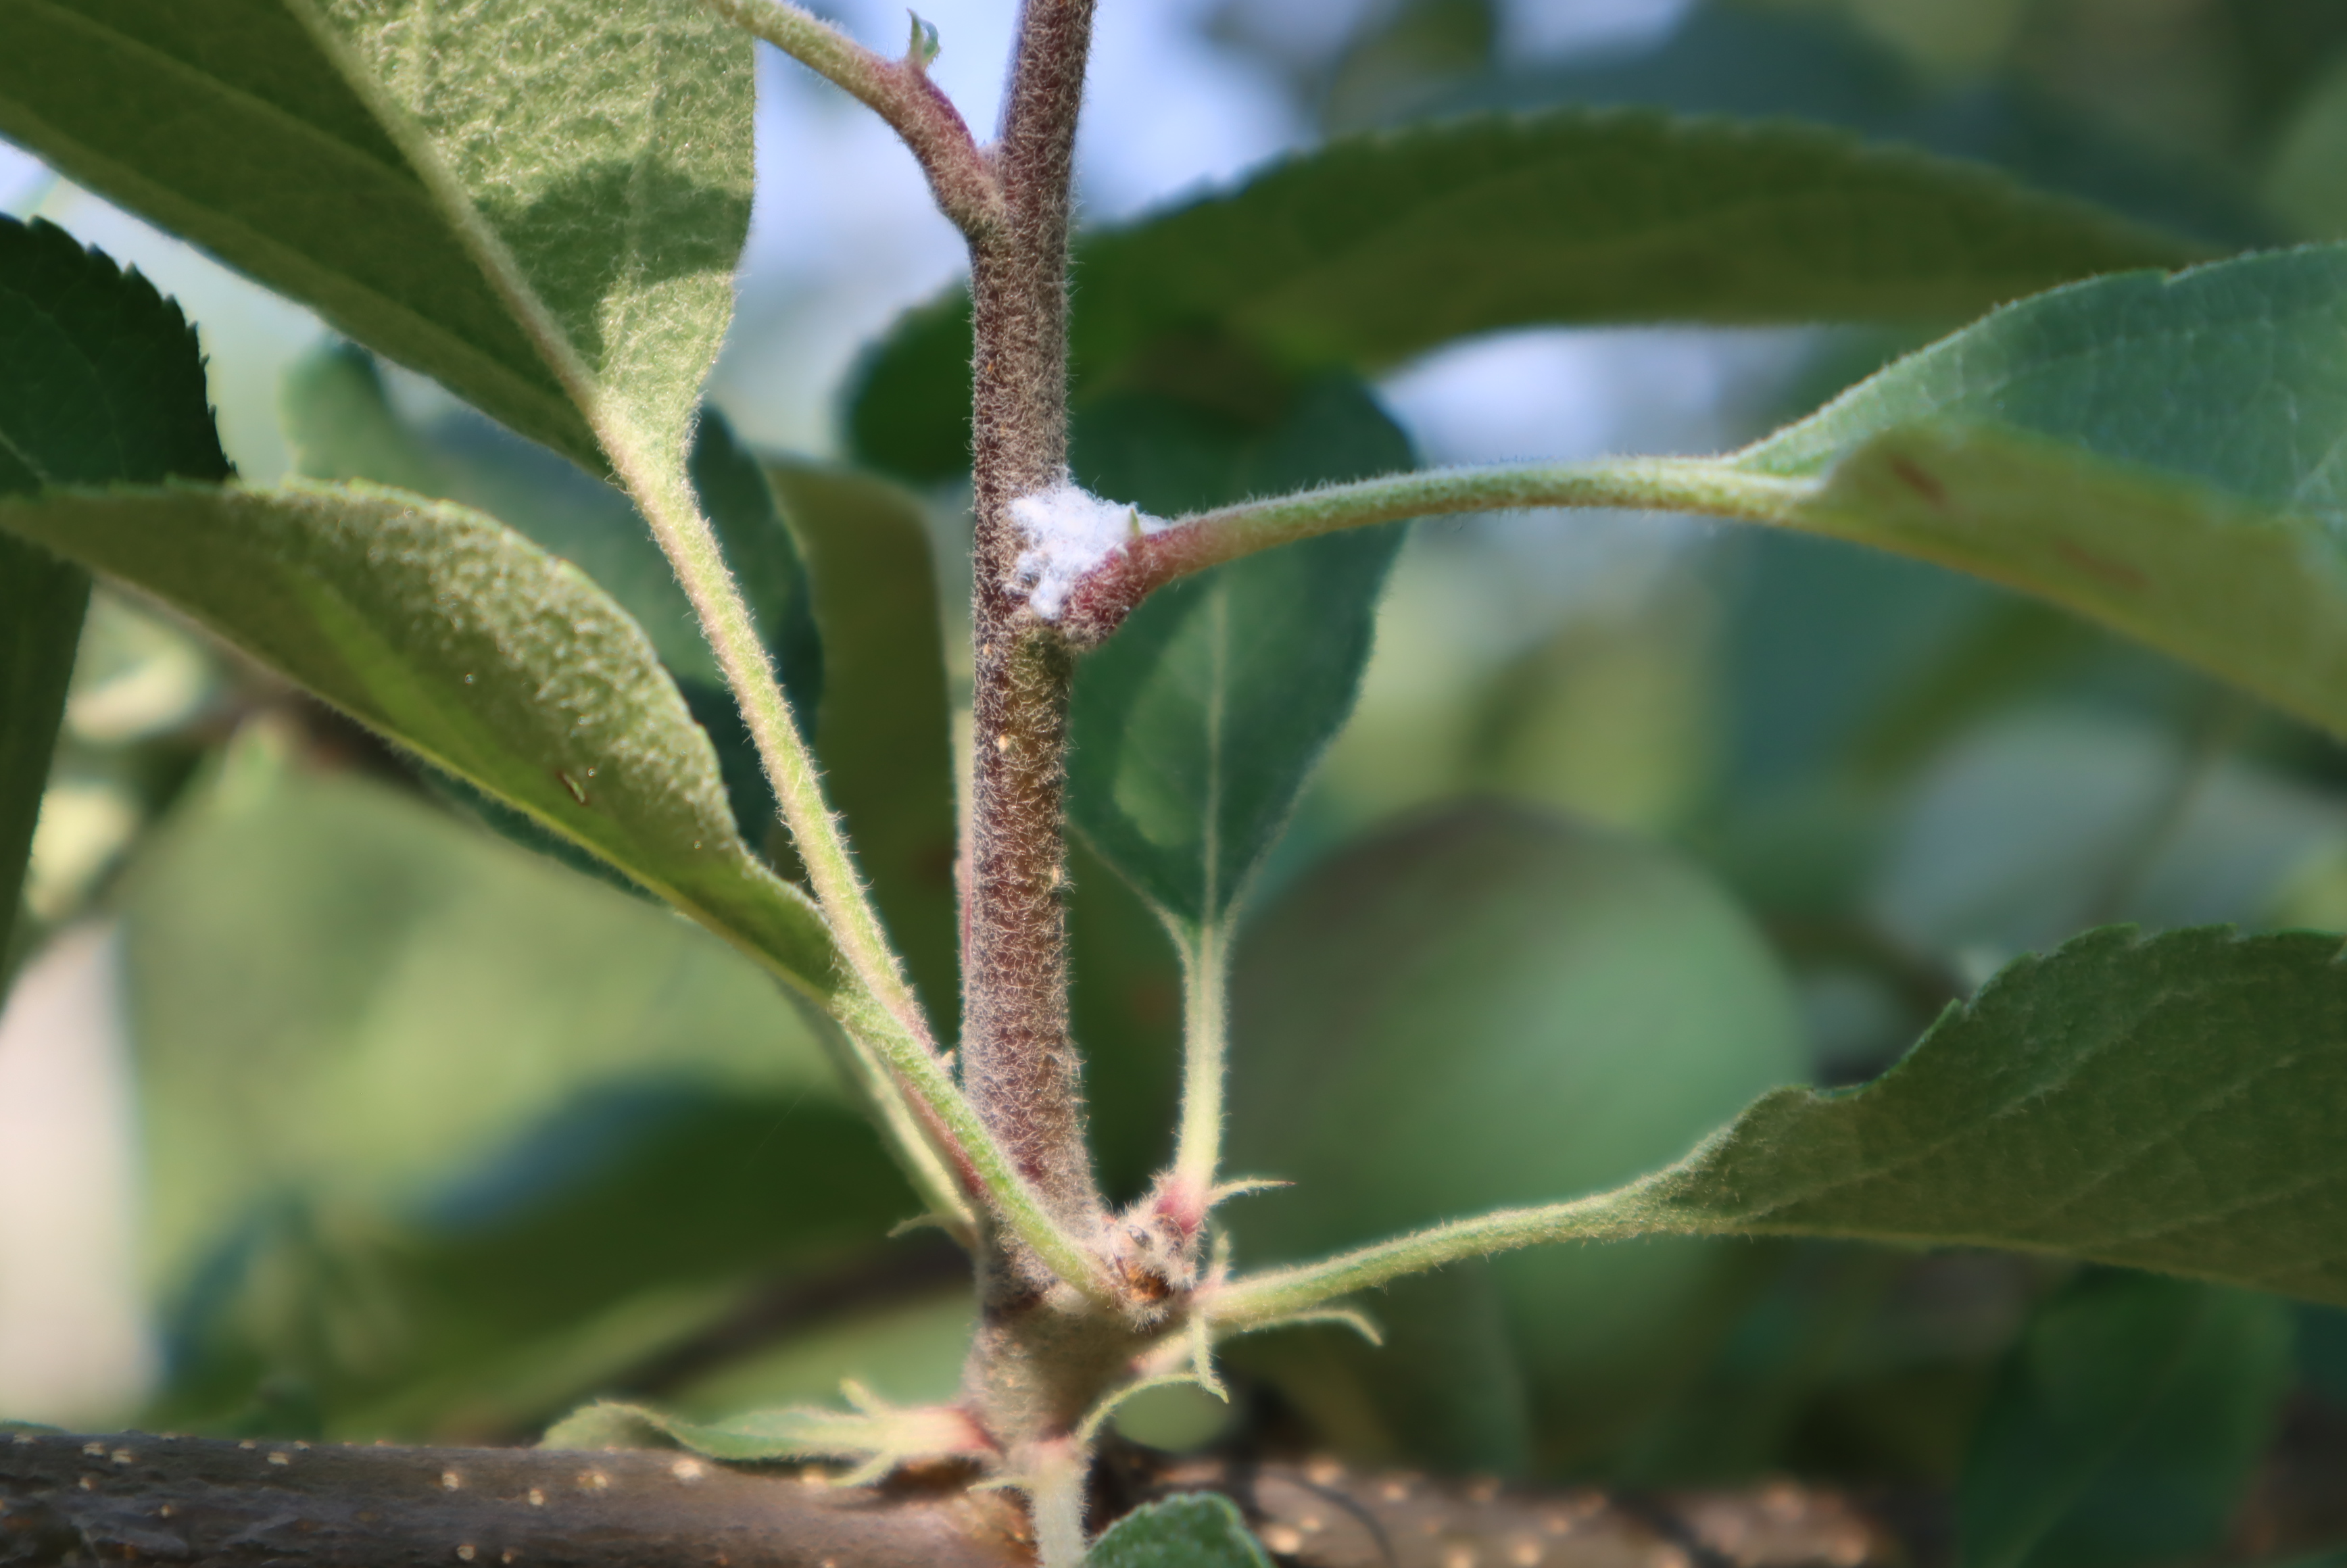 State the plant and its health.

apple, eriosoma lanigerum, scab
